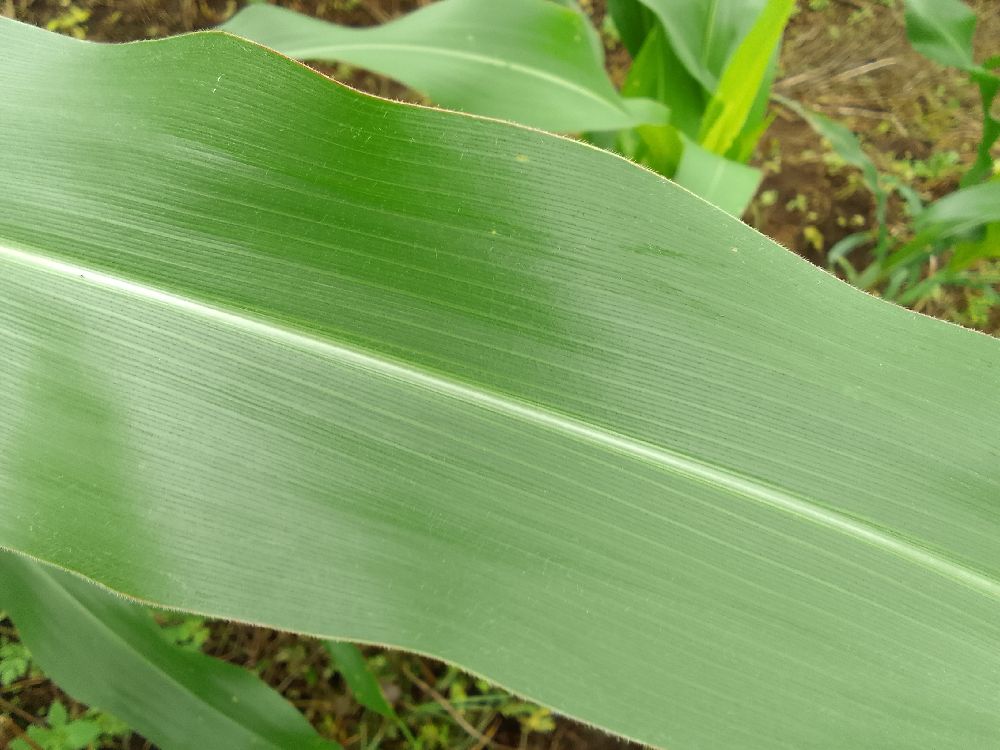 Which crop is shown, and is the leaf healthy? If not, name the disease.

maize, healthy
